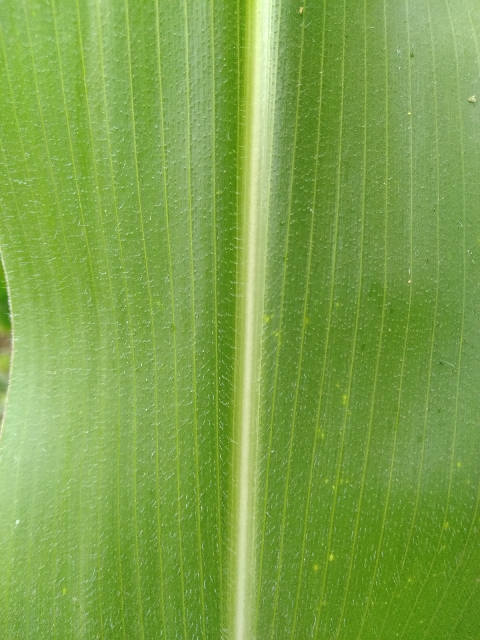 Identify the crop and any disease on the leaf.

maize, healthy
